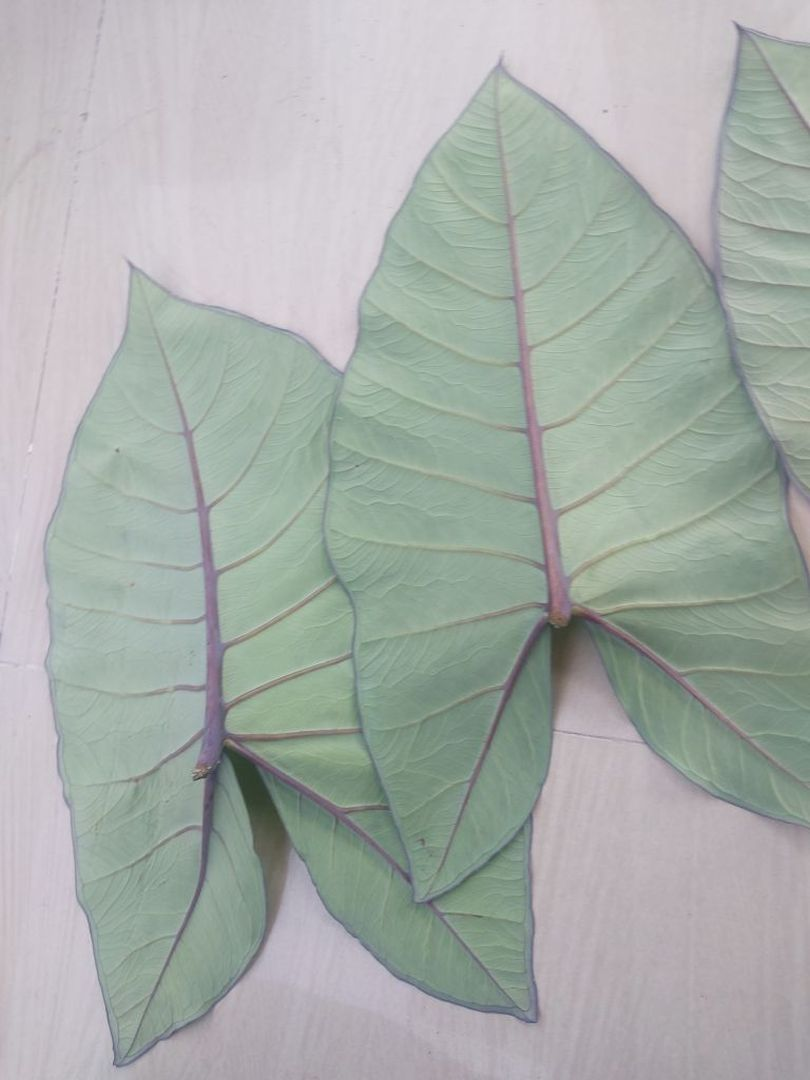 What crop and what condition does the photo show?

taro, healthy
